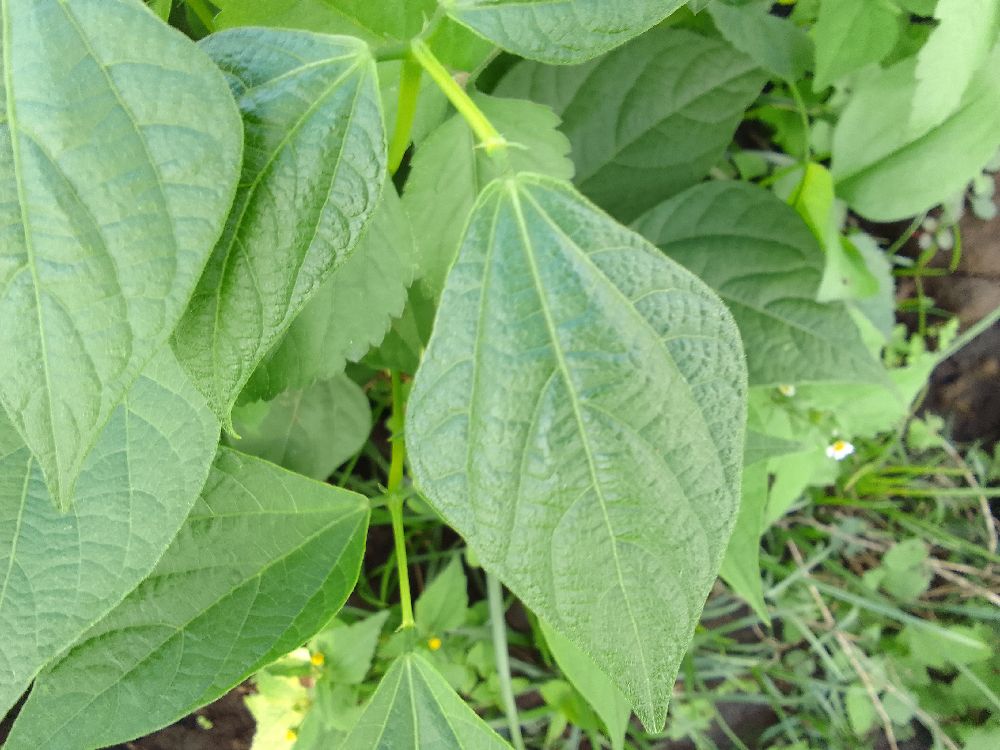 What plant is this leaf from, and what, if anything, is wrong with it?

common bean, healthy
